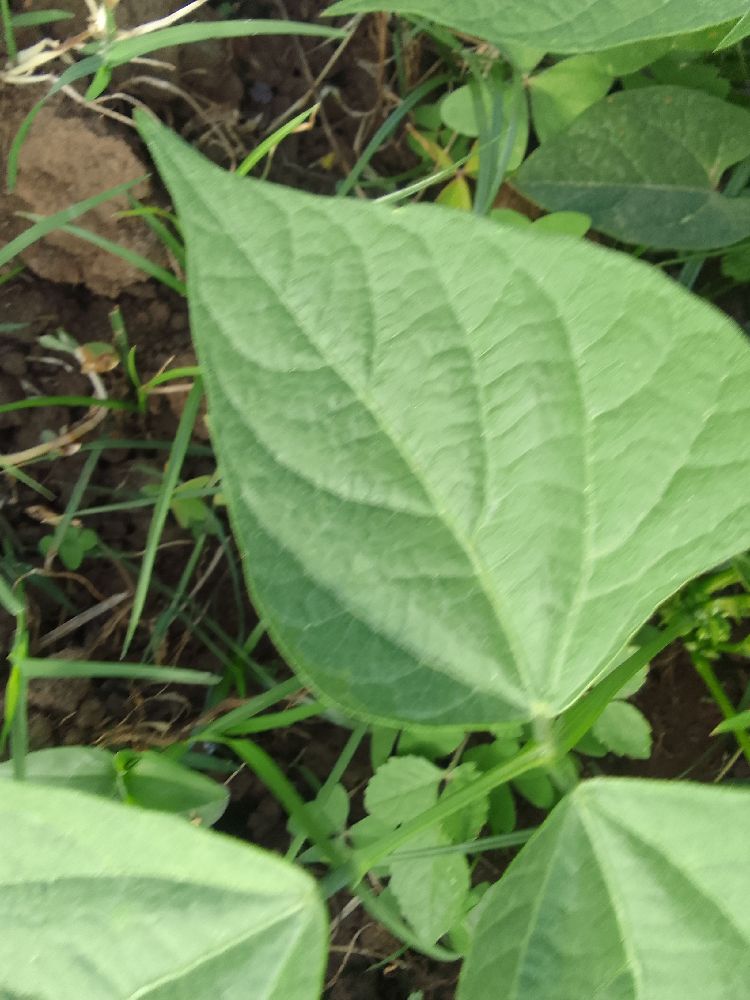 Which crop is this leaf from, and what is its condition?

common bean, healthy
